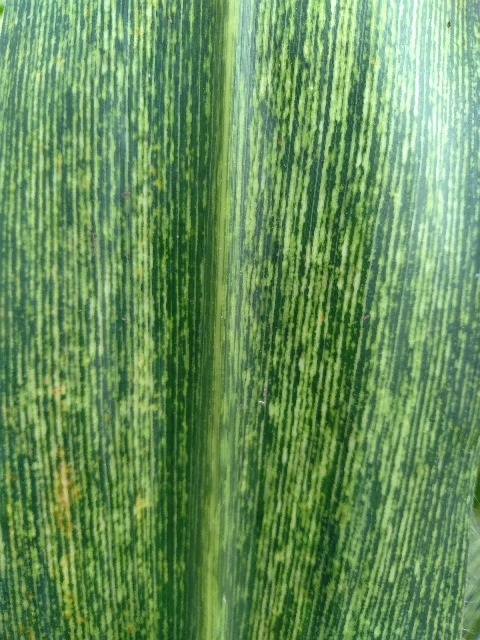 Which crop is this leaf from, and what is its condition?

maize, maize streak virus
